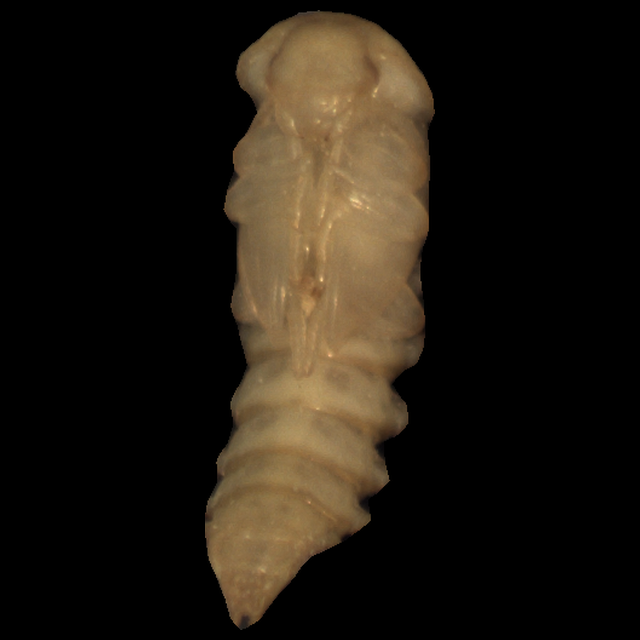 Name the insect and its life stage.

mealworm pupa
